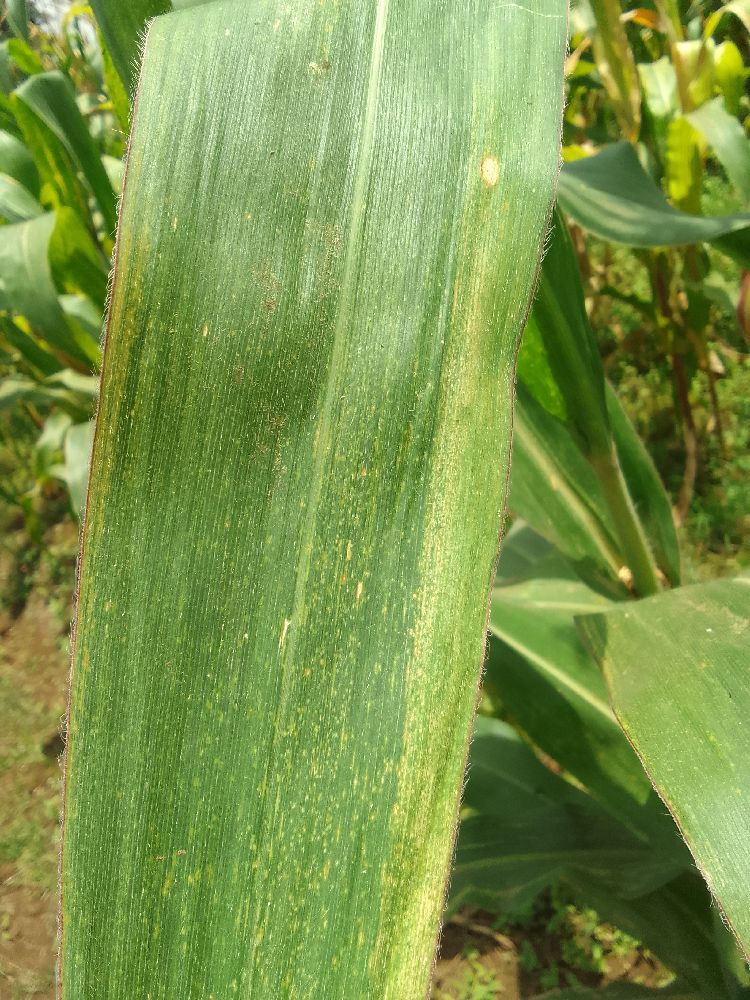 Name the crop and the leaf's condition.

maize, maize lethal necrosis
